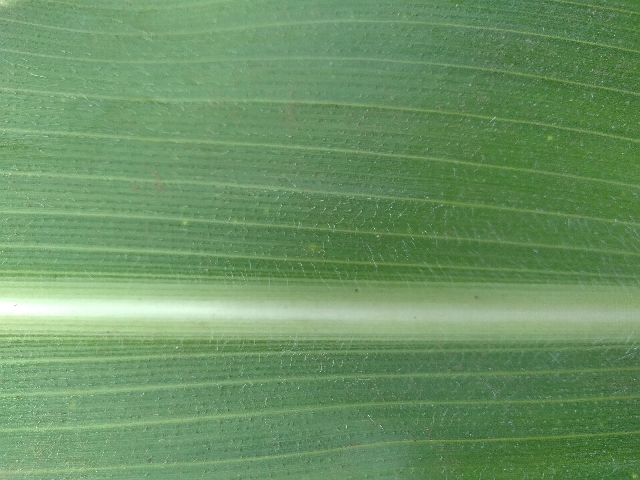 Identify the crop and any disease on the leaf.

maize, healthy
